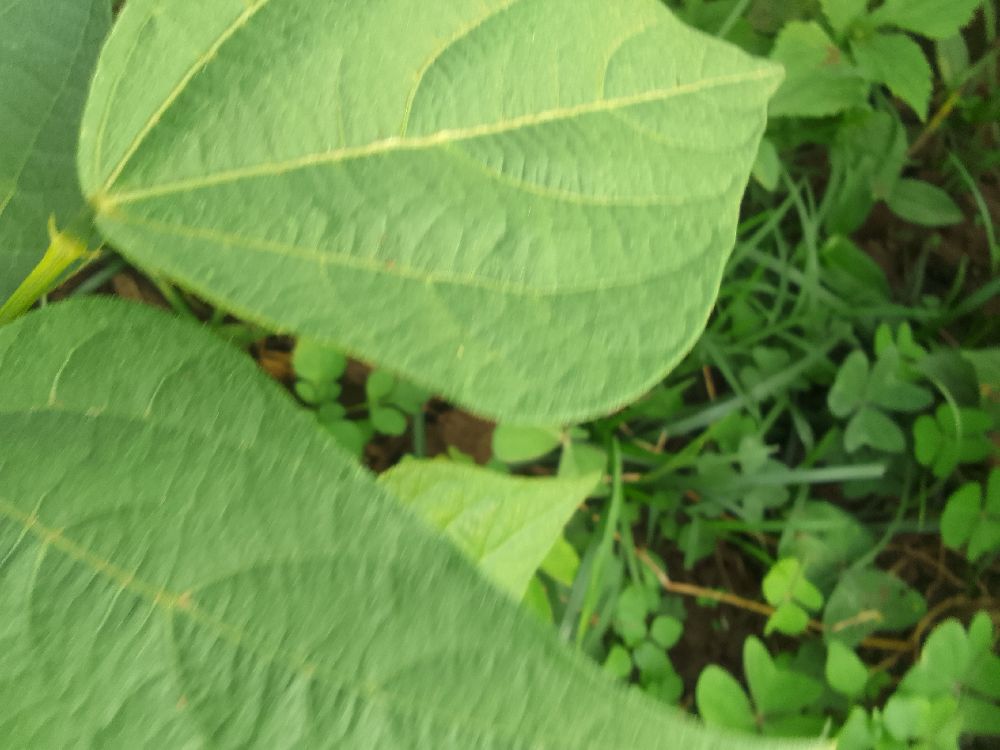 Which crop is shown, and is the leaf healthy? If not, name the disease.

common bean, healthy
